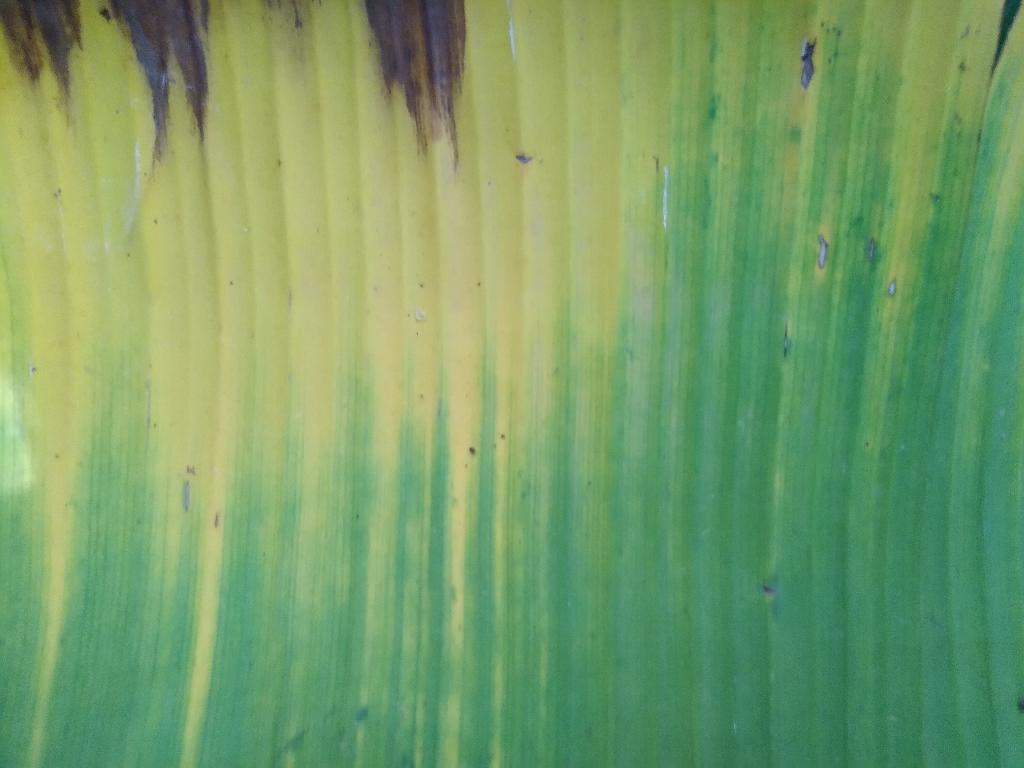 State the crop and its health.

banana, fusarium wilt race 1
